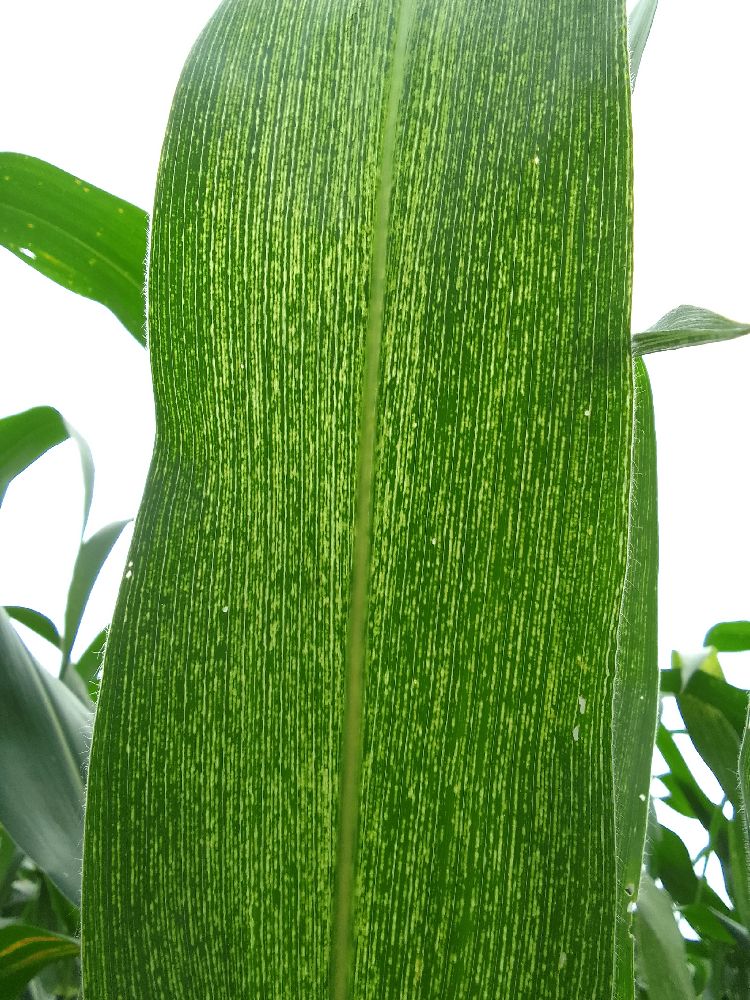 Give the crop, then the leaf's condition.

maize, maize streak virus
